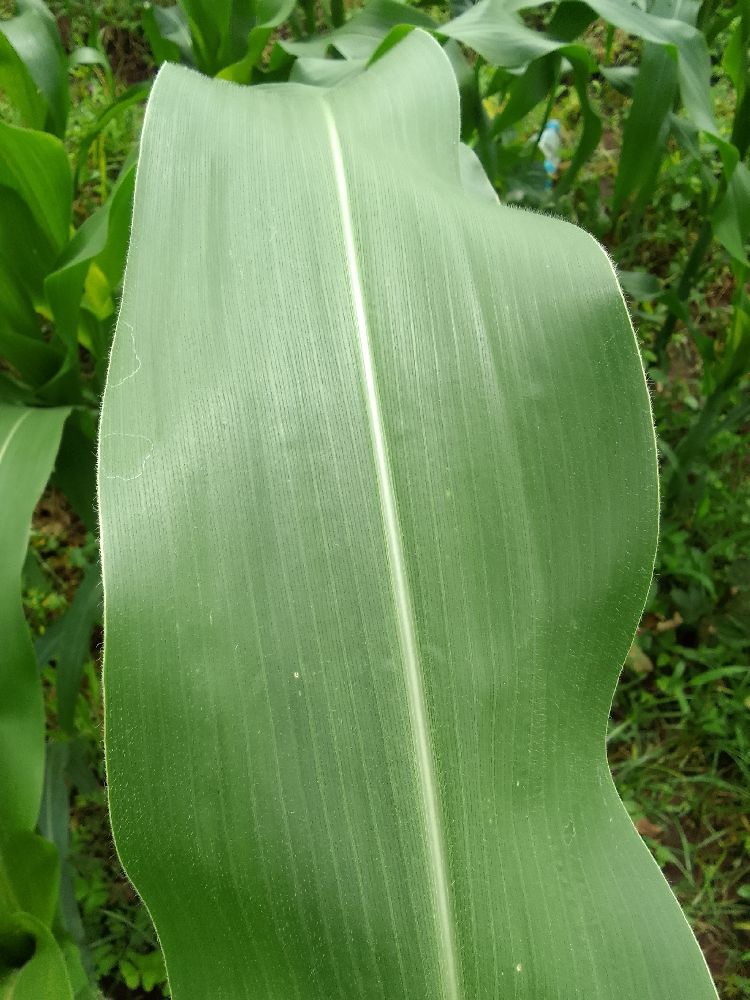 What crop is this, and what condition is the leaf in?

maize, healthy
